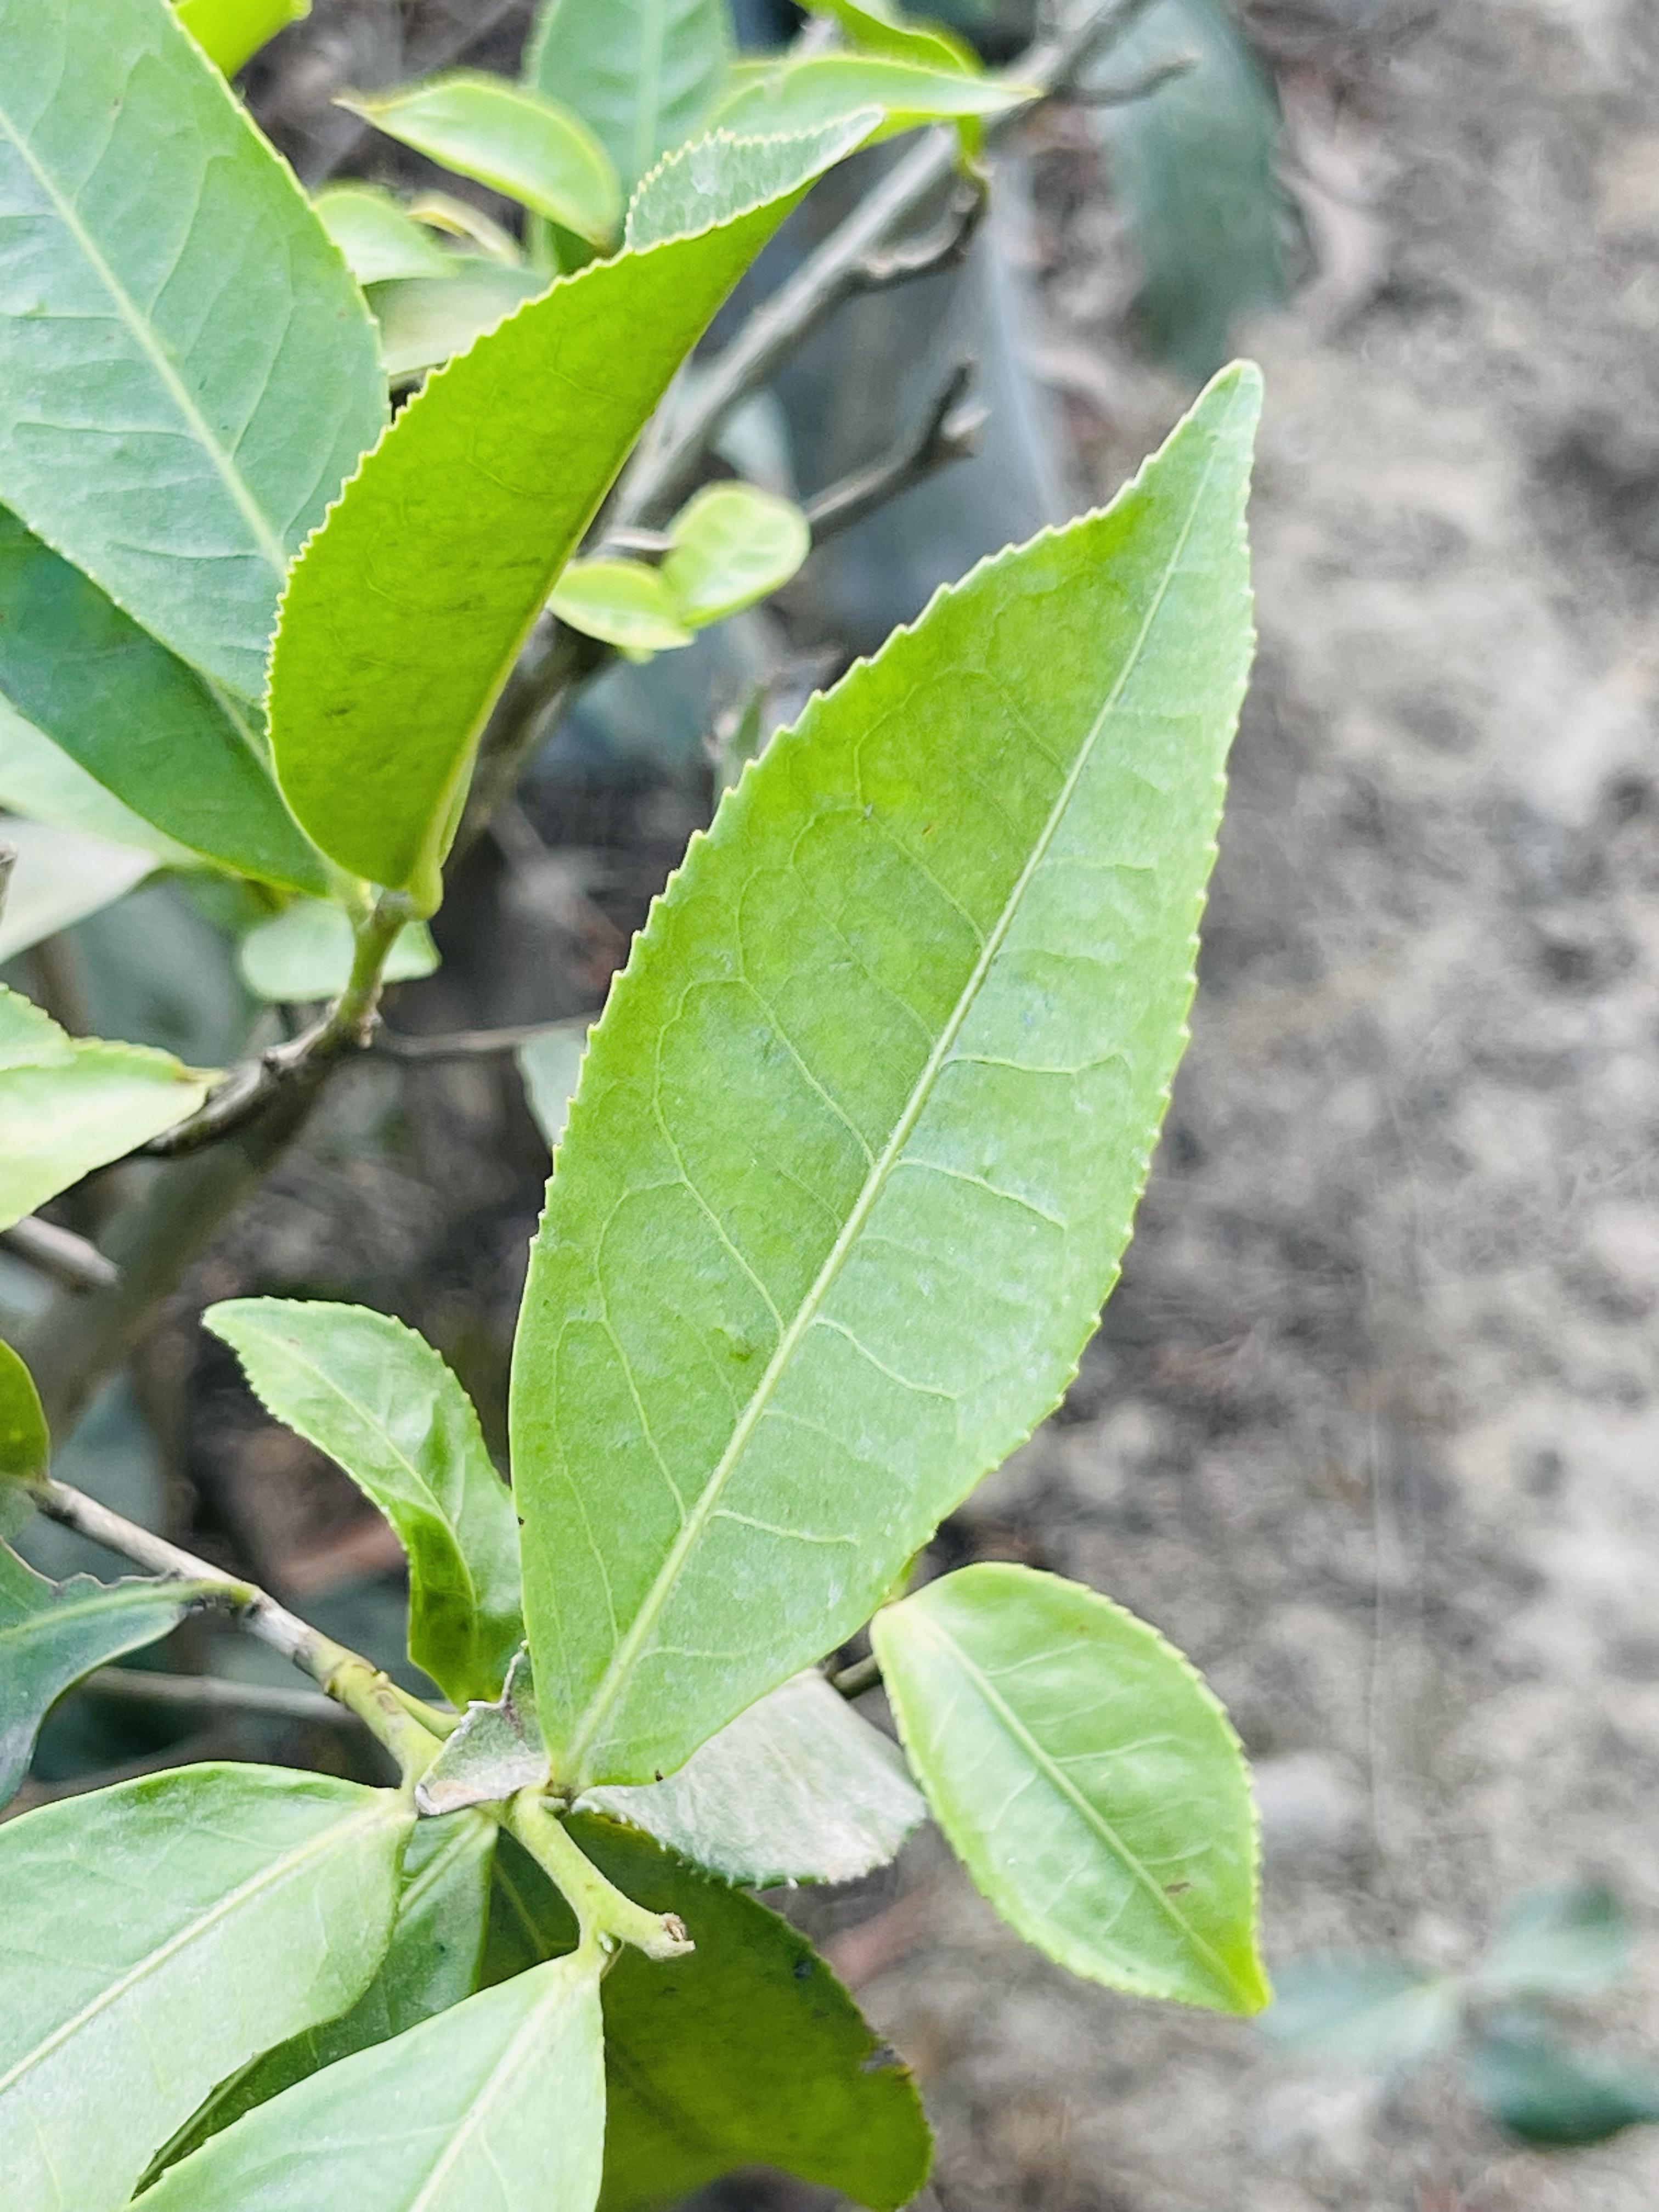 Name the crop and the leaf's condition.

tea, healthy leaf
